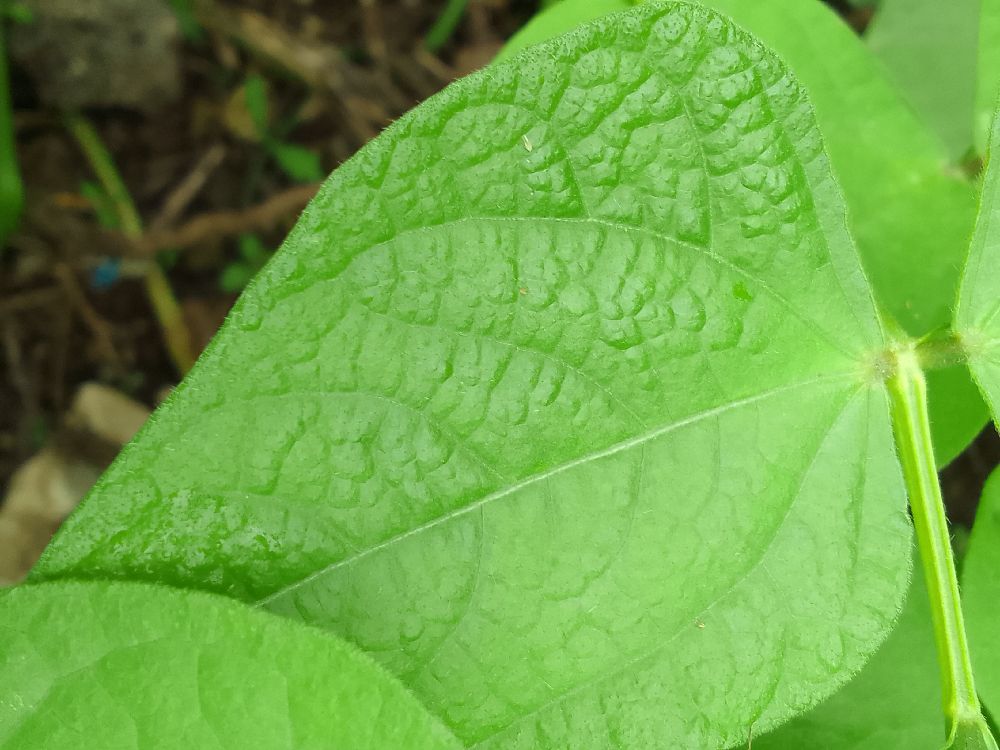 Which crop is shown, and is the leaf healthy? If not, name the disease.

common bean, healthy
